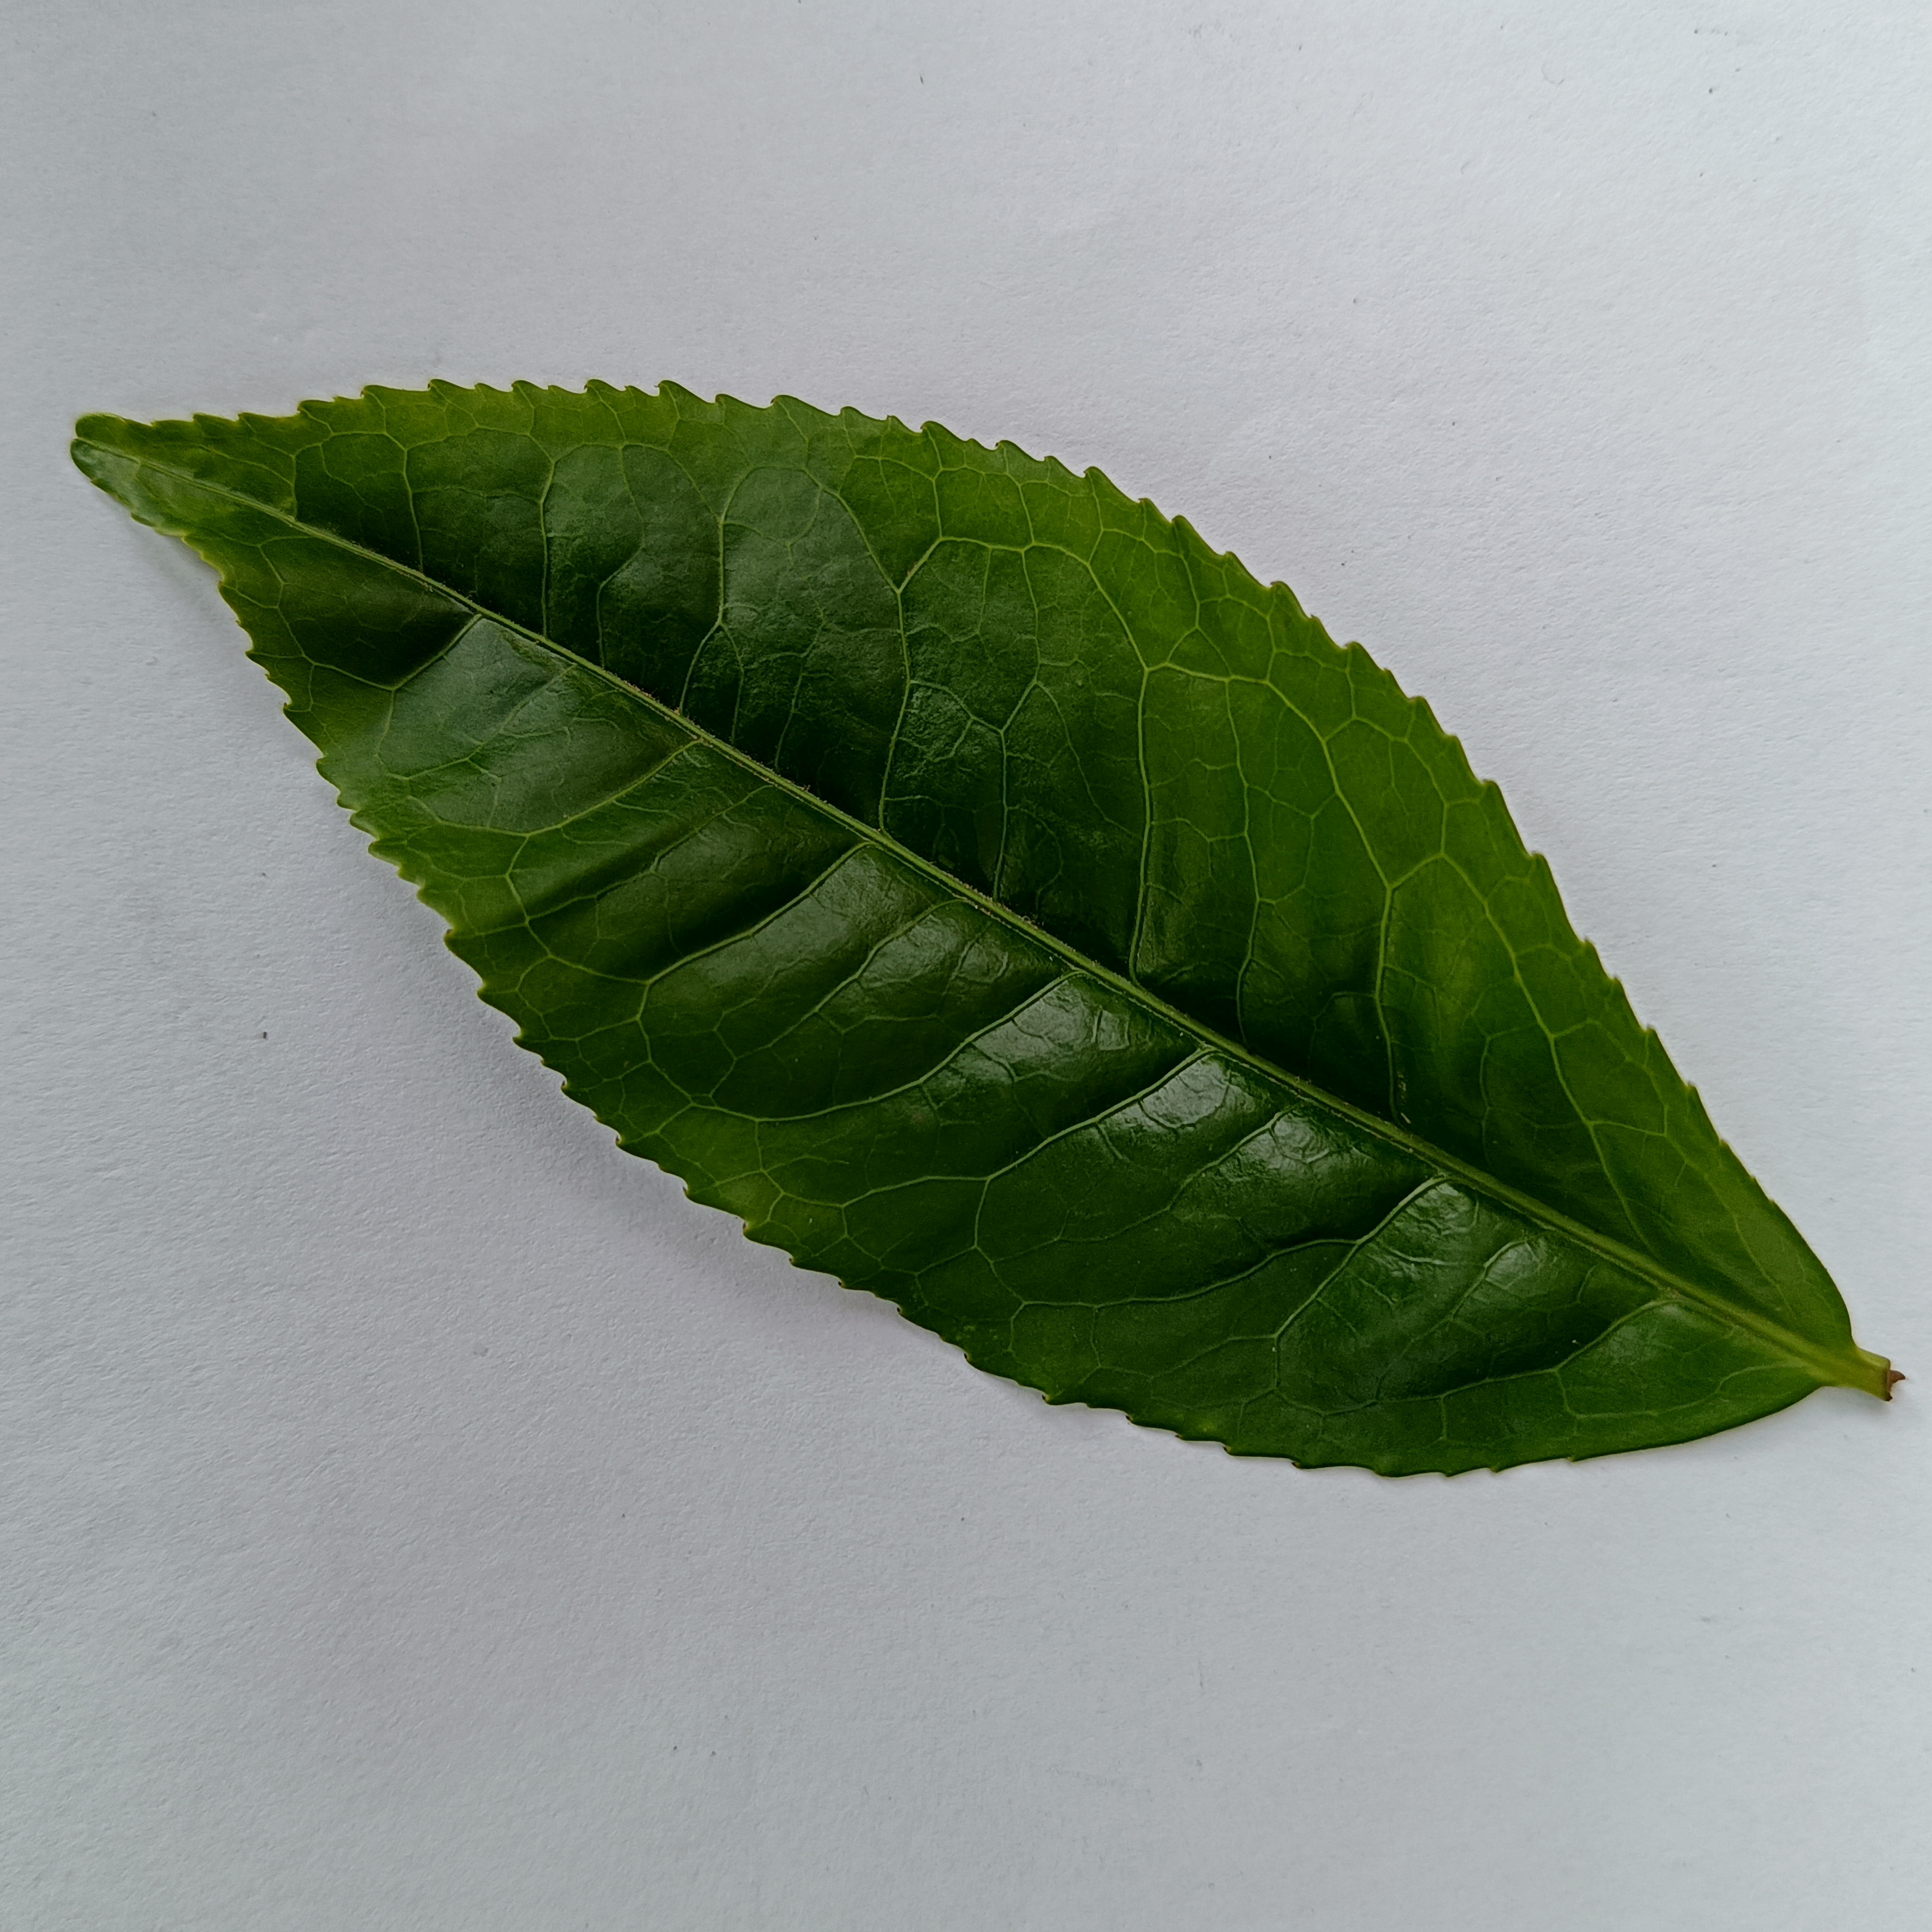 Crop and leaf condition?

tea, healthy
